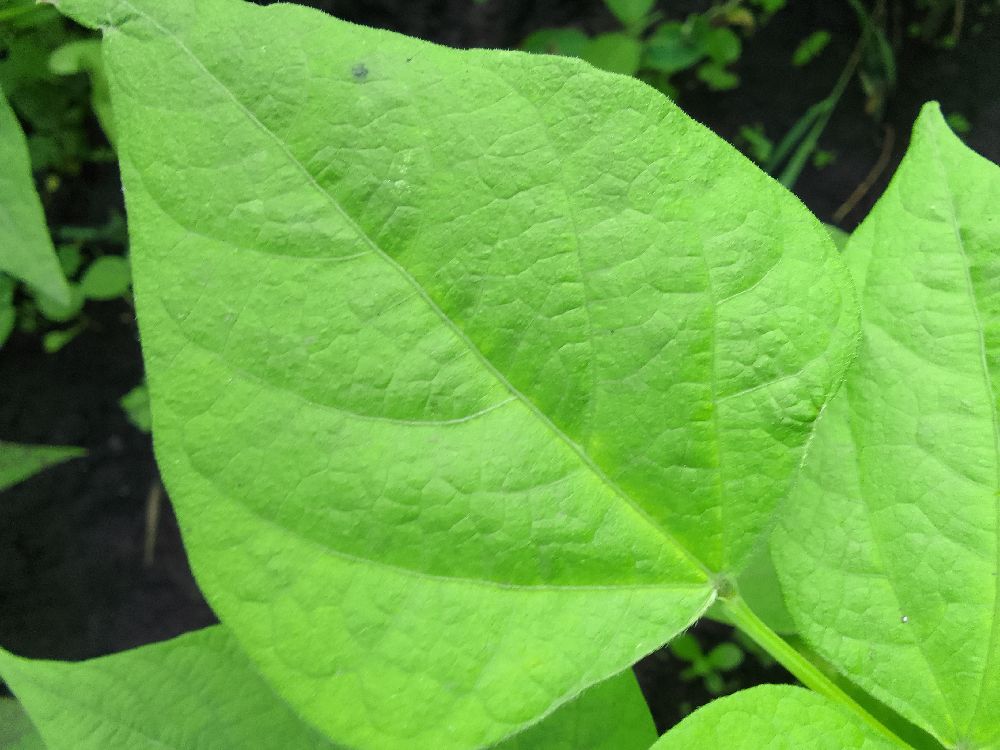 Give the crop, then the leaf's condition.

common bean, healthy
